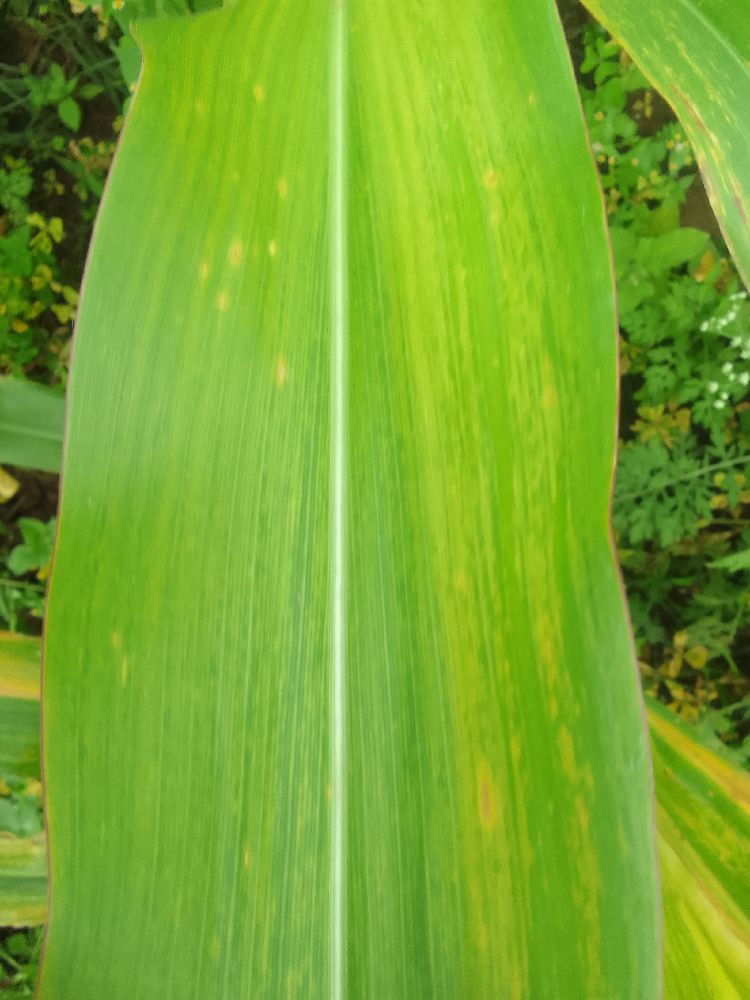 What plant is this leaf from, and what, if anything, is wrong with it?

maize, maize lethal necrosis
